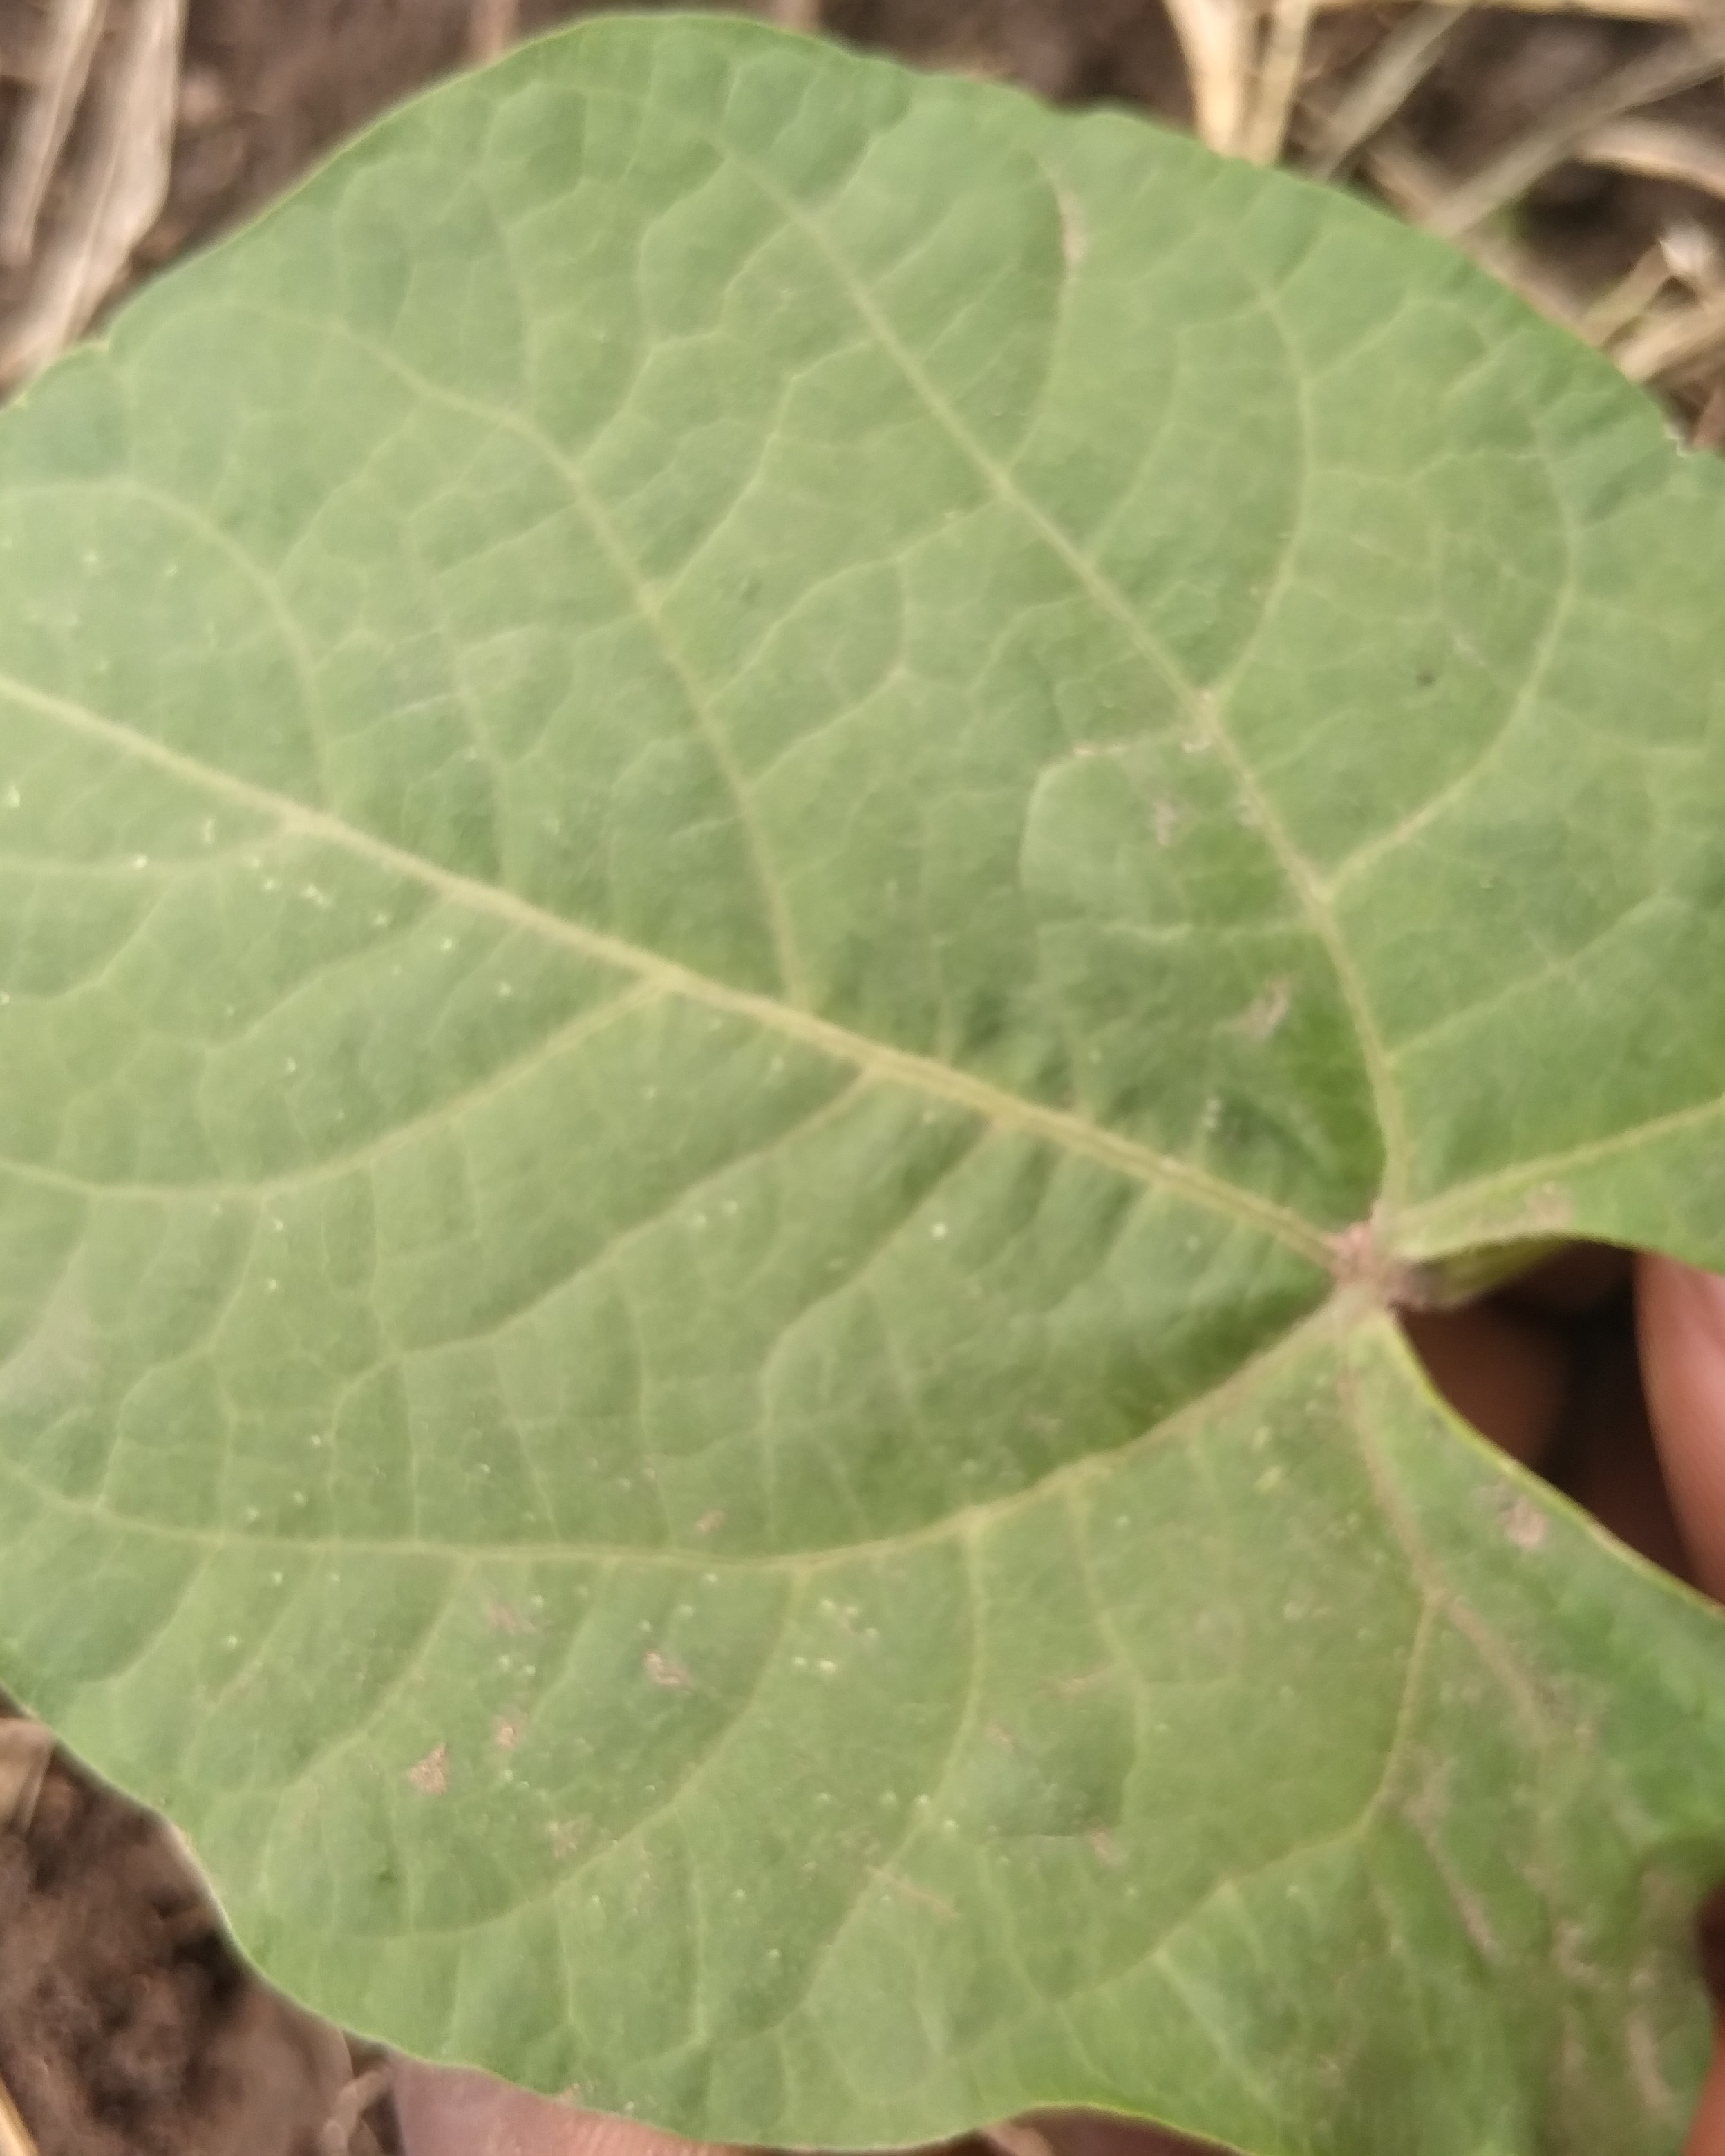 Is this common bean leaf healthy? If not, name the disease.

healthy
